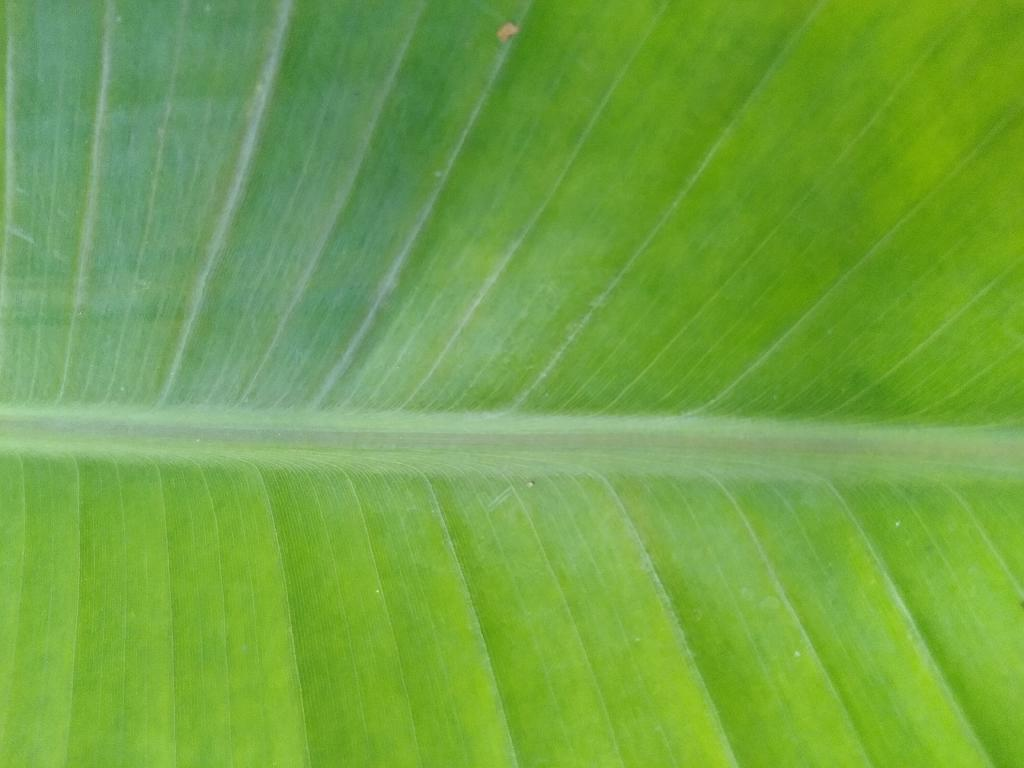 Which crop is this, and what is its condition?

banana, healthy
